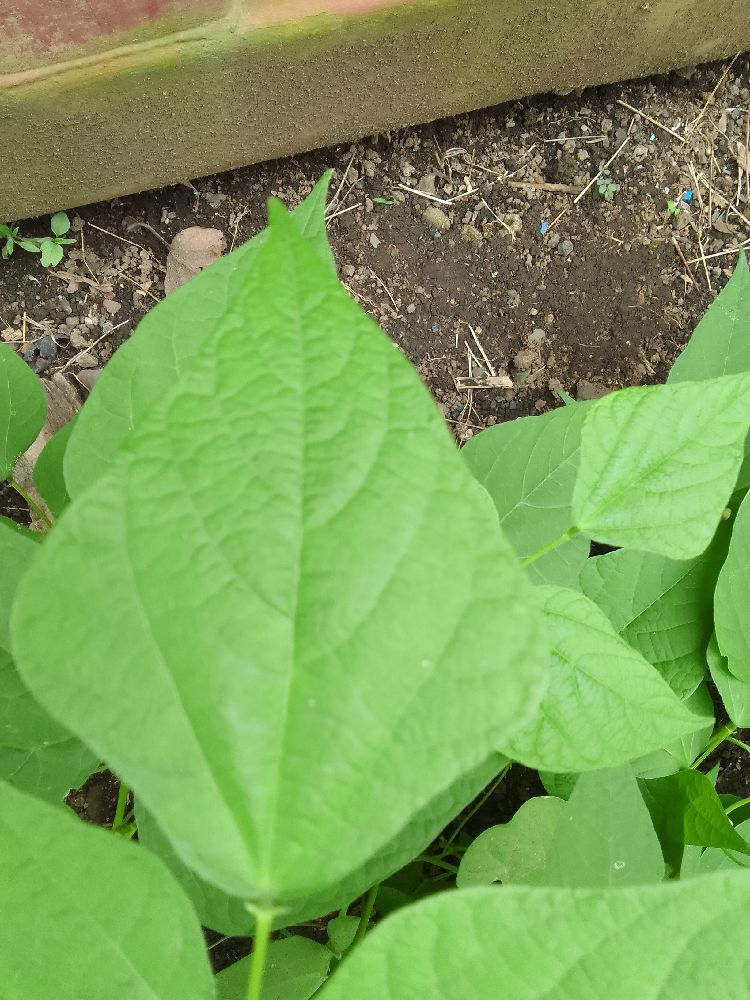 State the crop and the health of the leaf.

common bean, healthy
